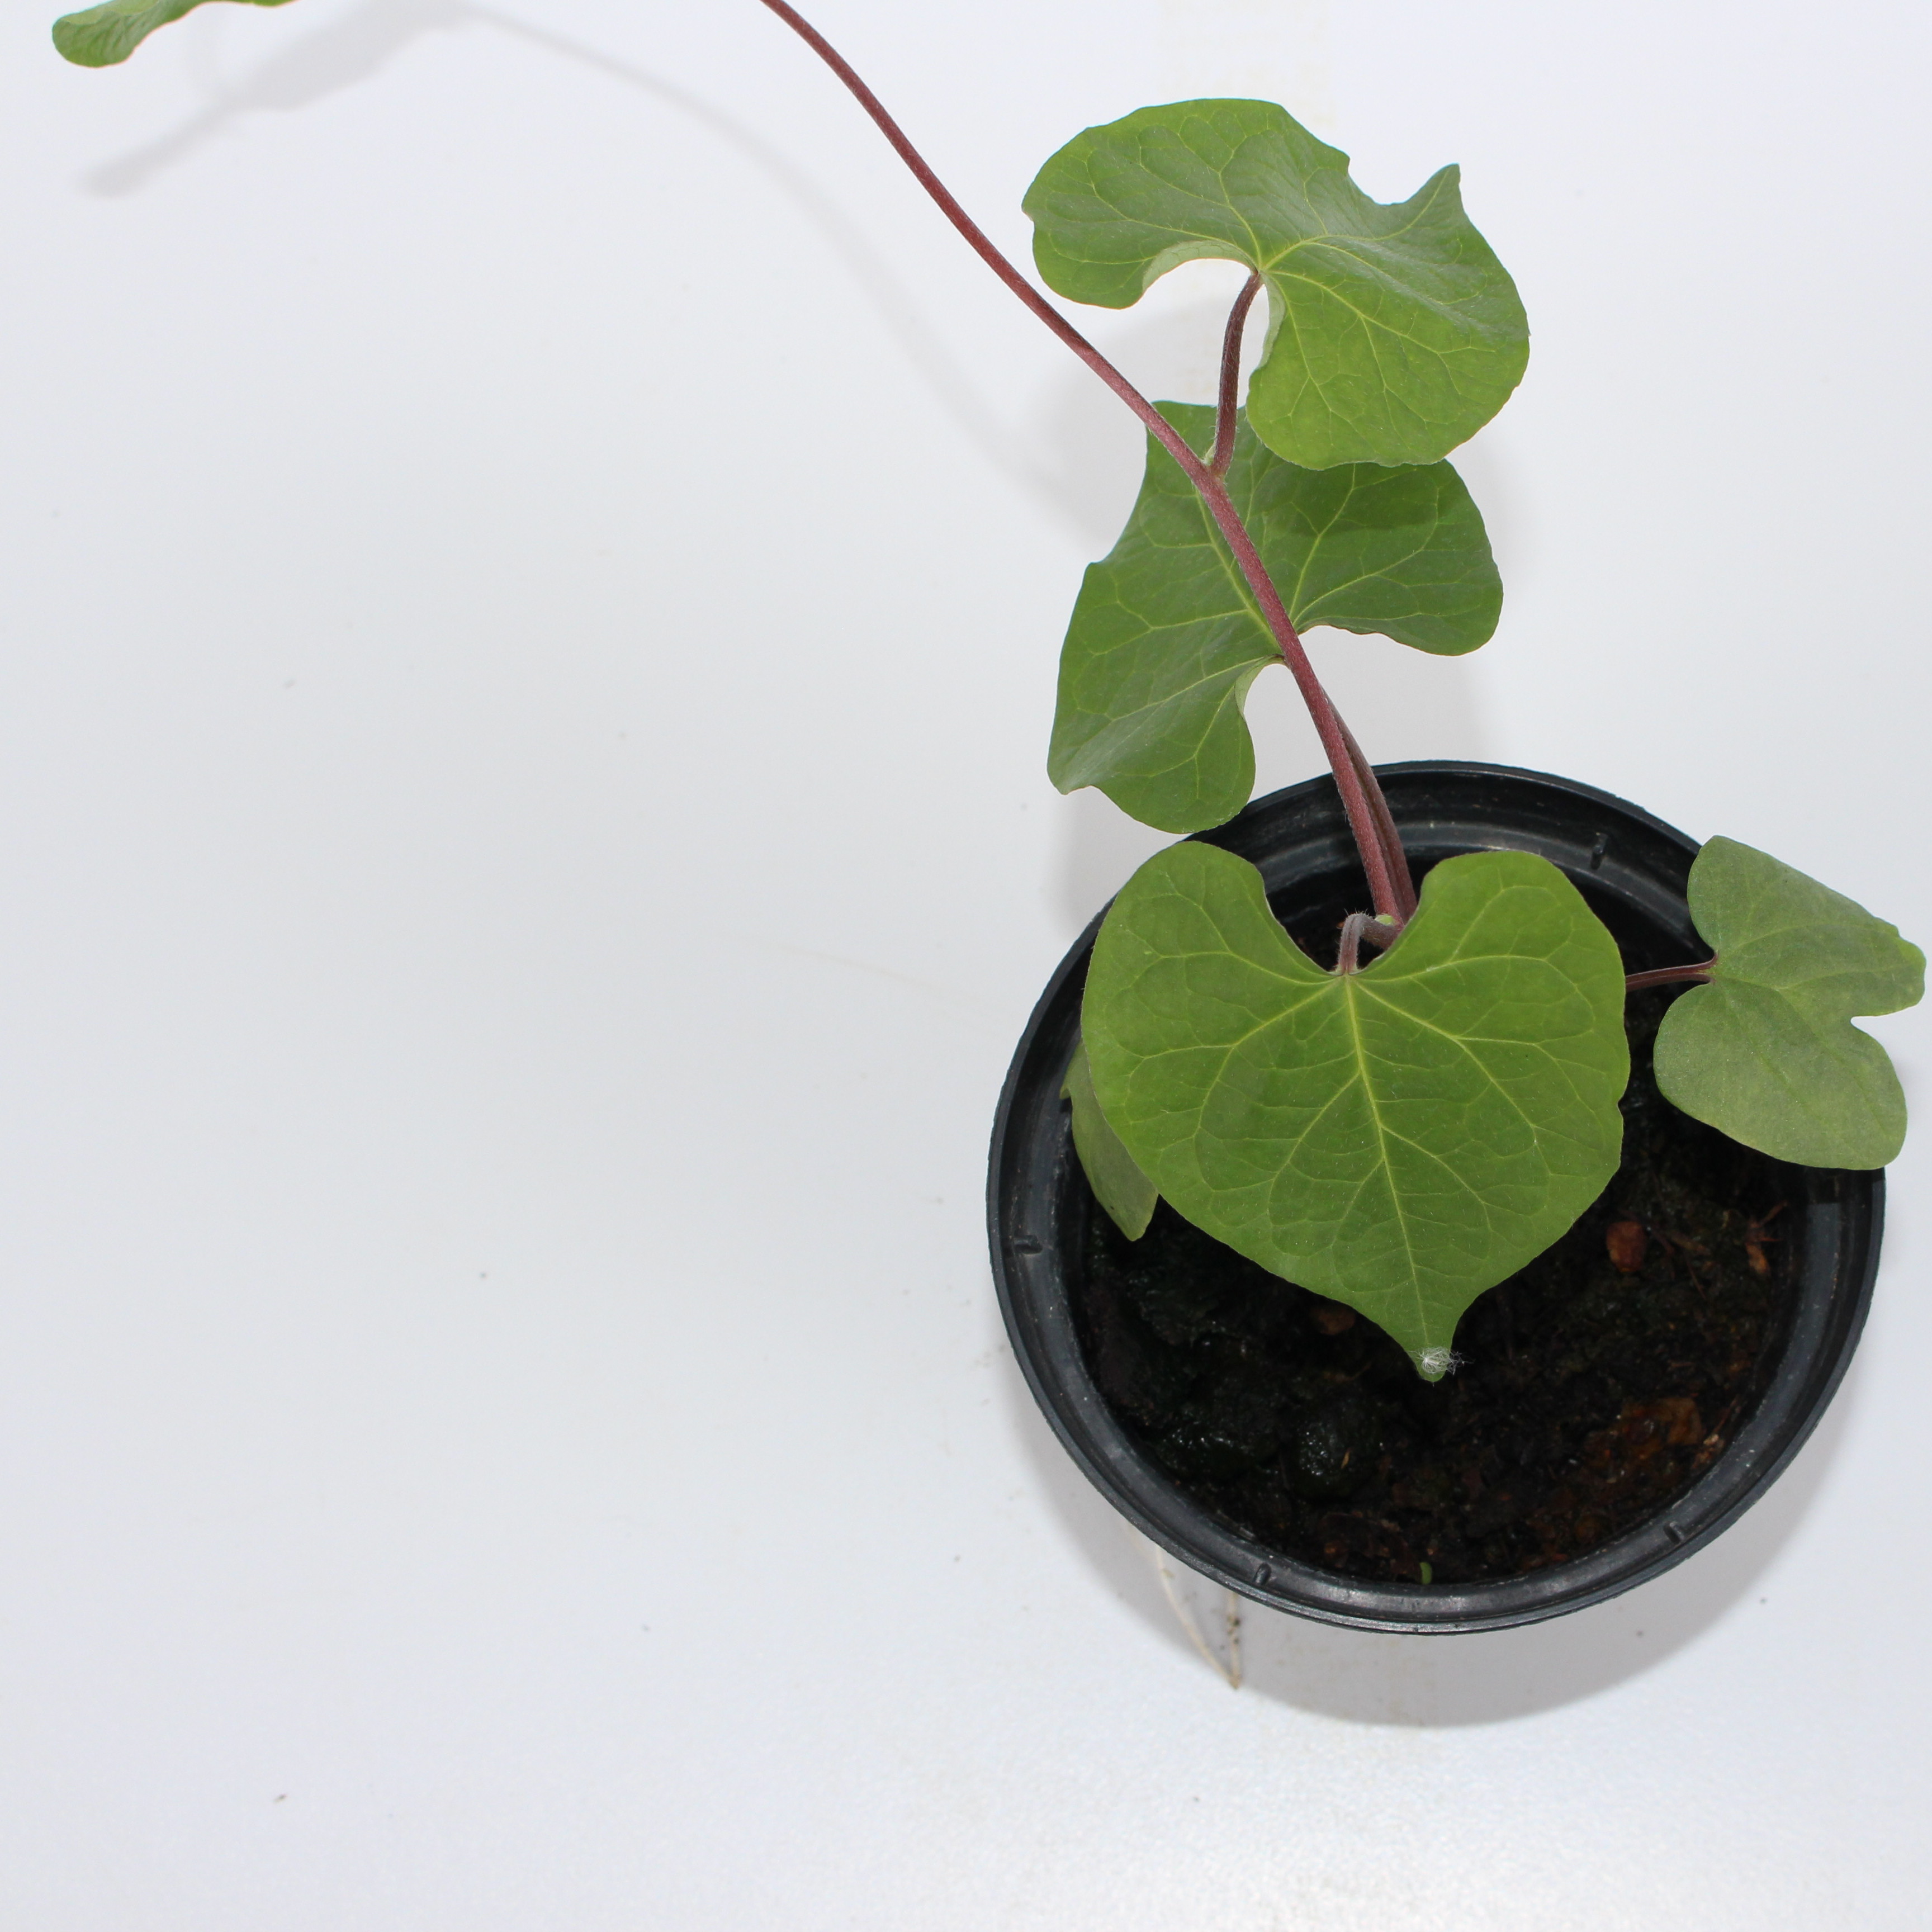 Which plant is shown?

Convolvulus arvensis
